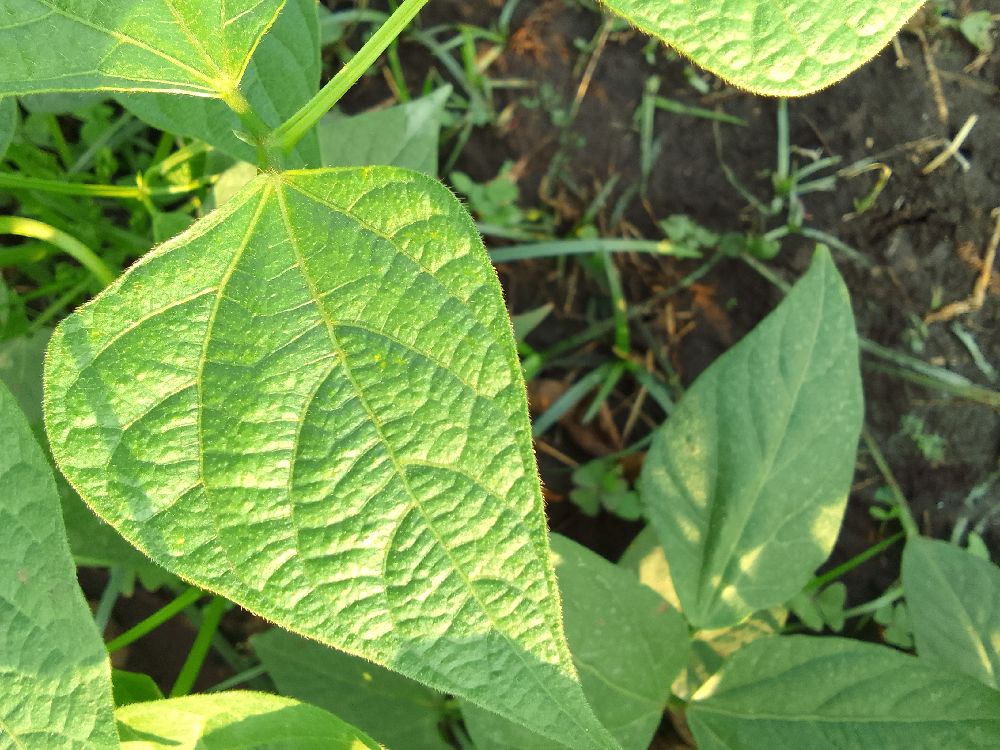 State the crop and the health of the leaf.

common bean, healthy
